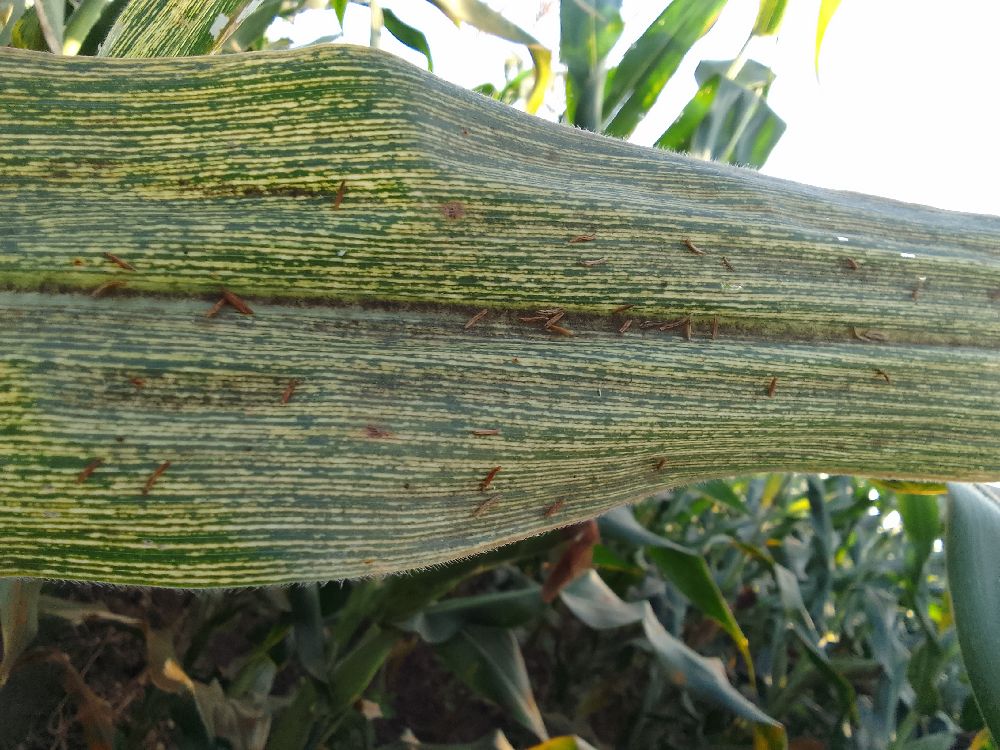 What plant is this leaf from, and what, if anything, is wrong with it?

maize, maize streak virus
